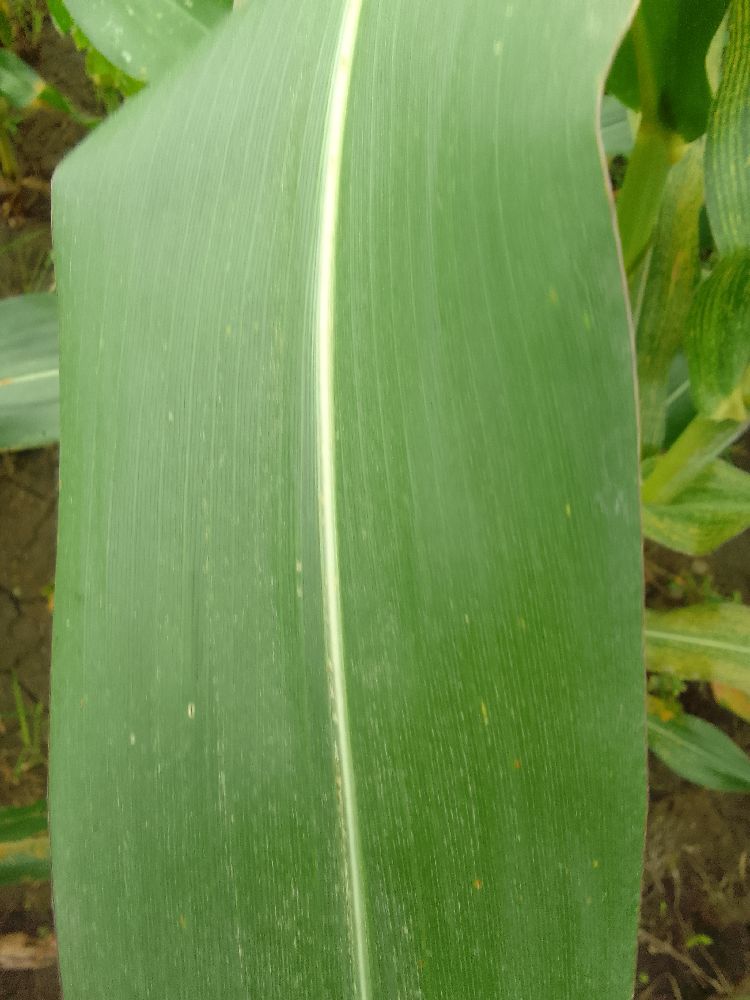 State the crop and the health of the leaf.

maize, healthy
